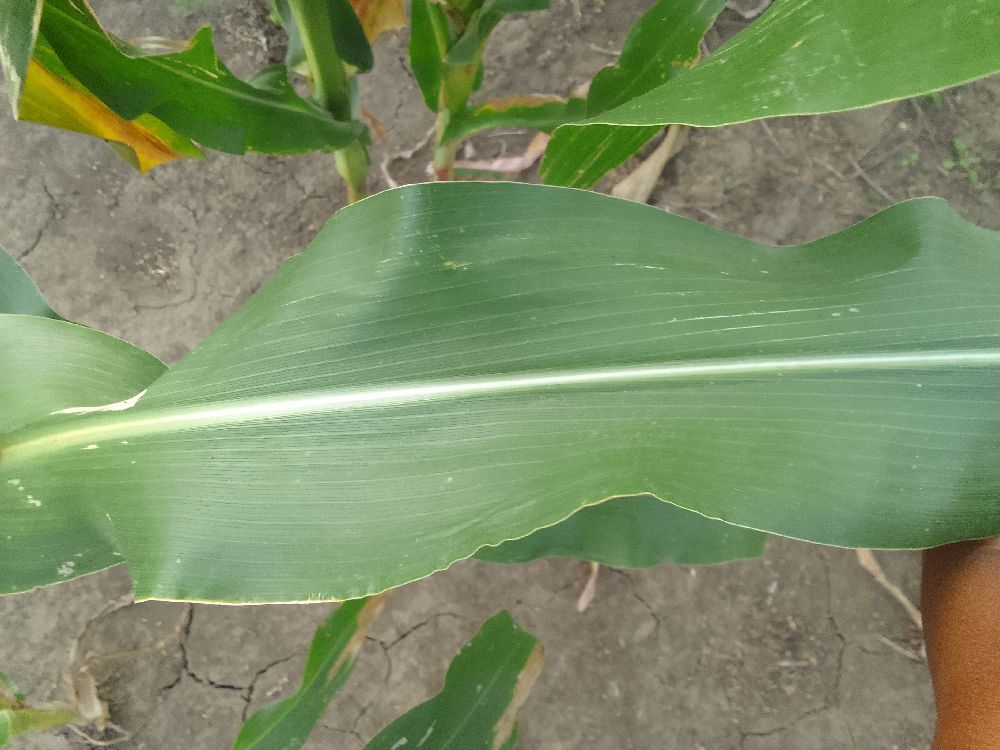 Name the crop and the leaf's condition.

maize, healthy
